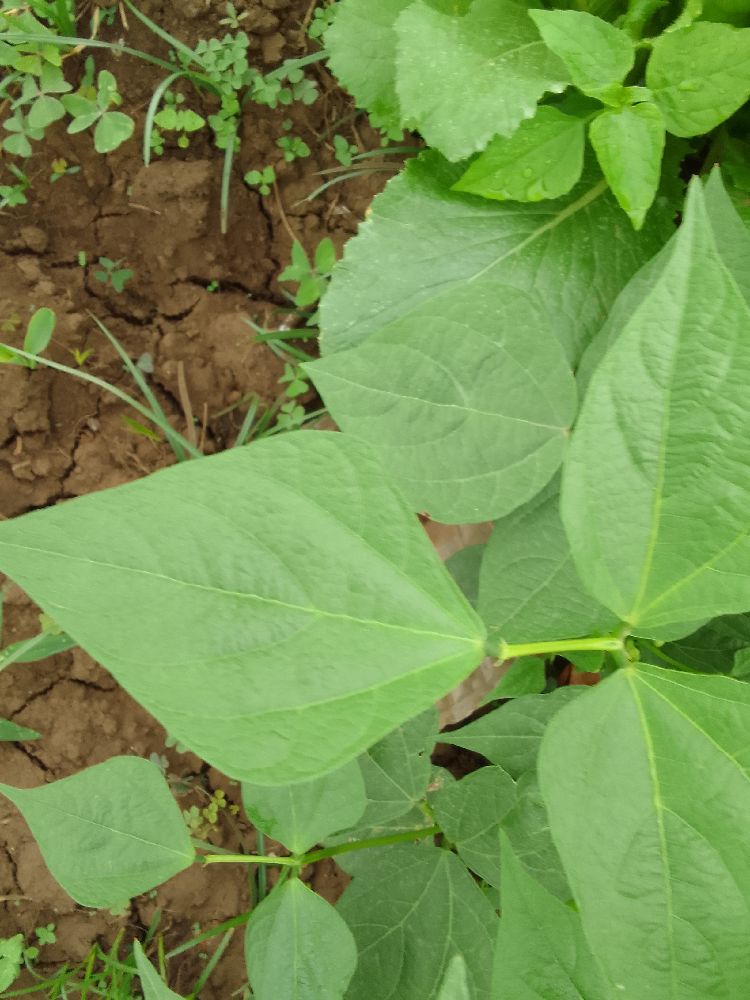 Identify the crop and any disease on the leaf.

common bean, healthy
